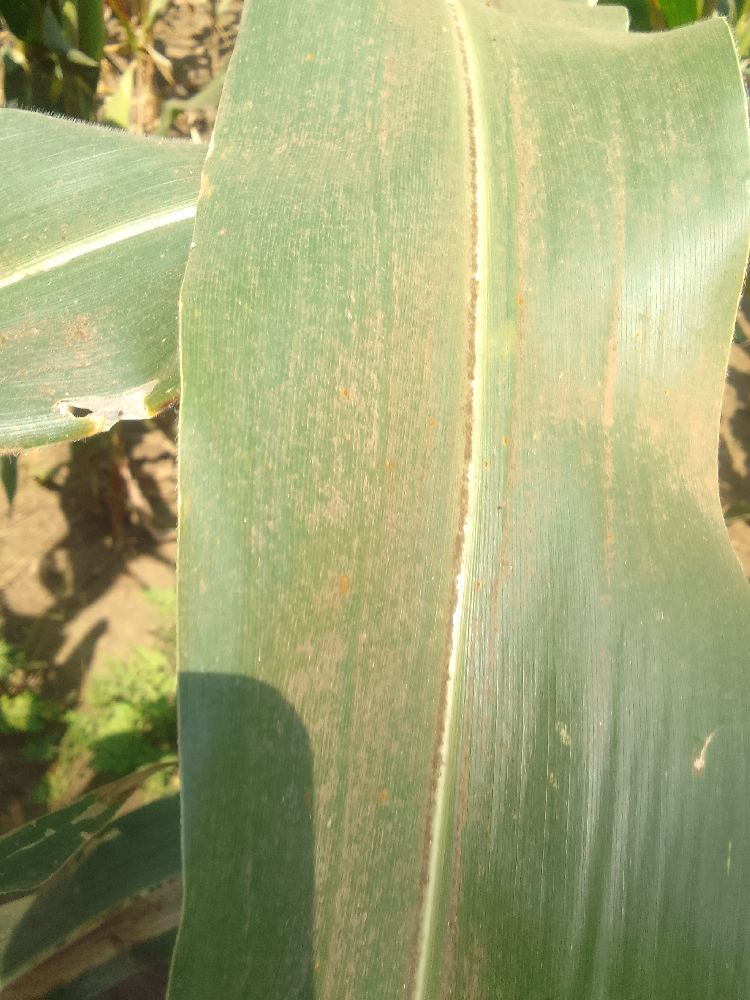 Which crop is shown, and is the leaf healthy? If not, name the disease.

maize, healthy
